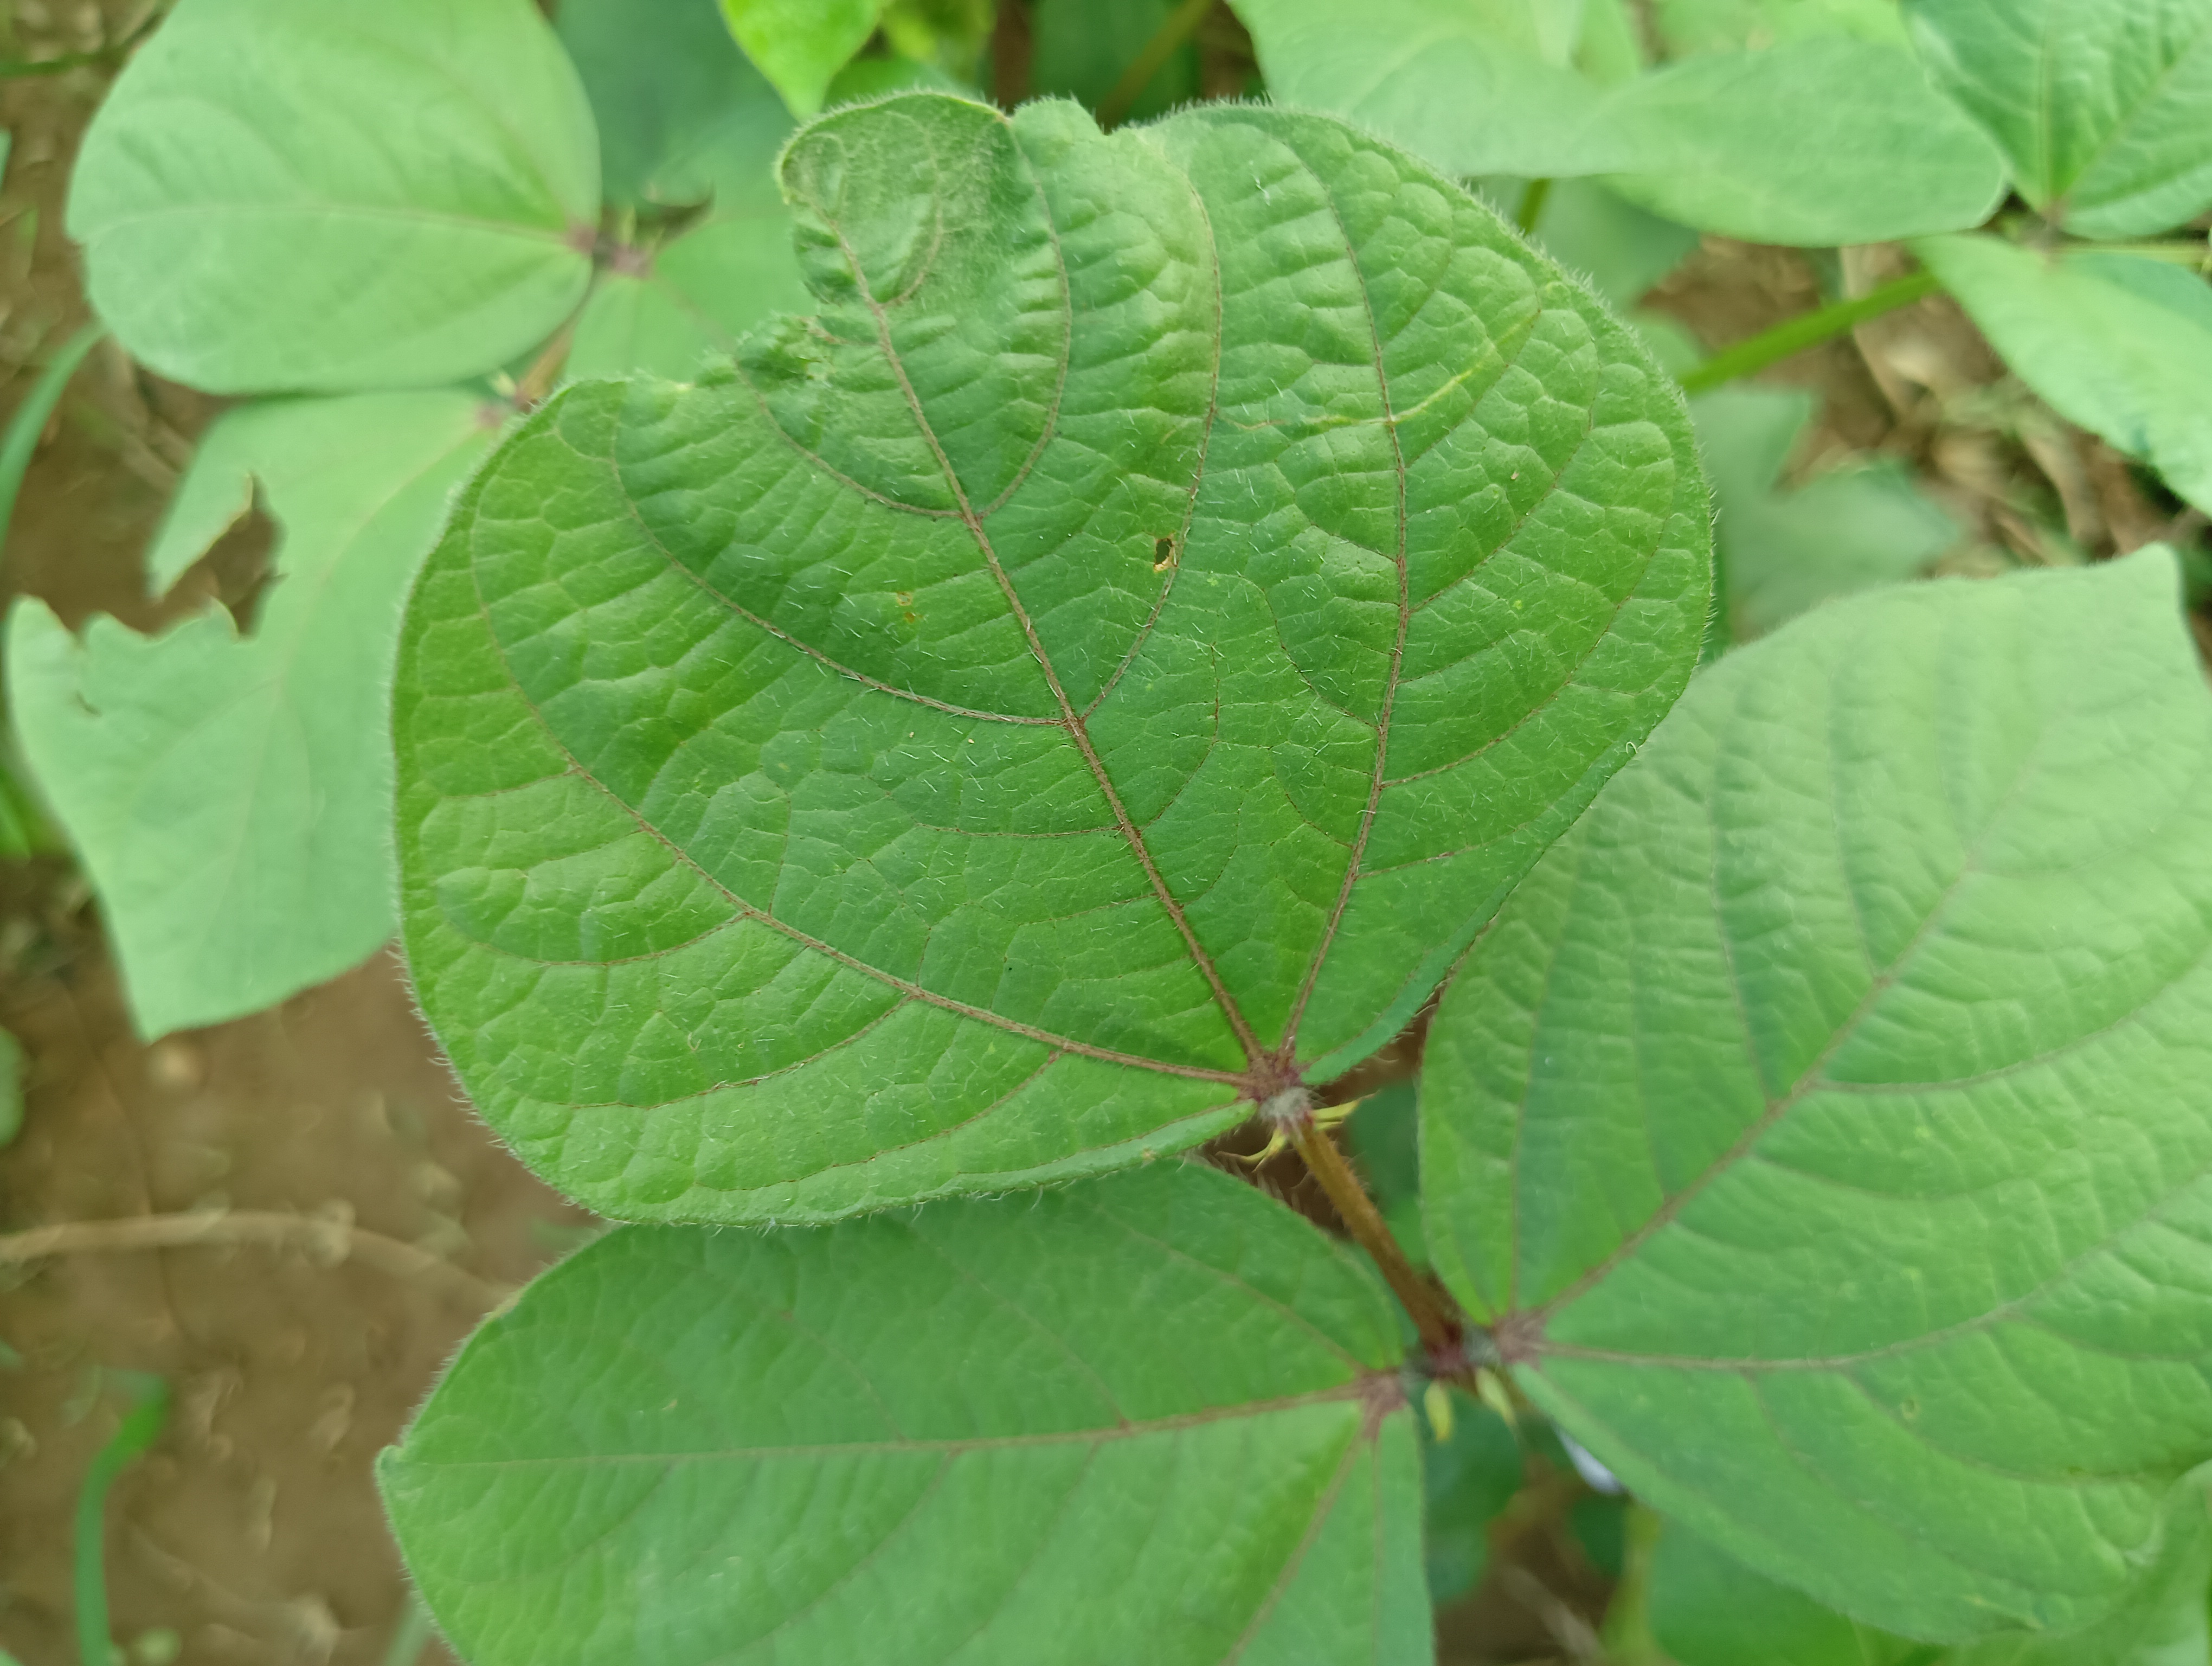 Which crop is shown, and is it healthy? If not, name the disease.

mungbean, healthy
